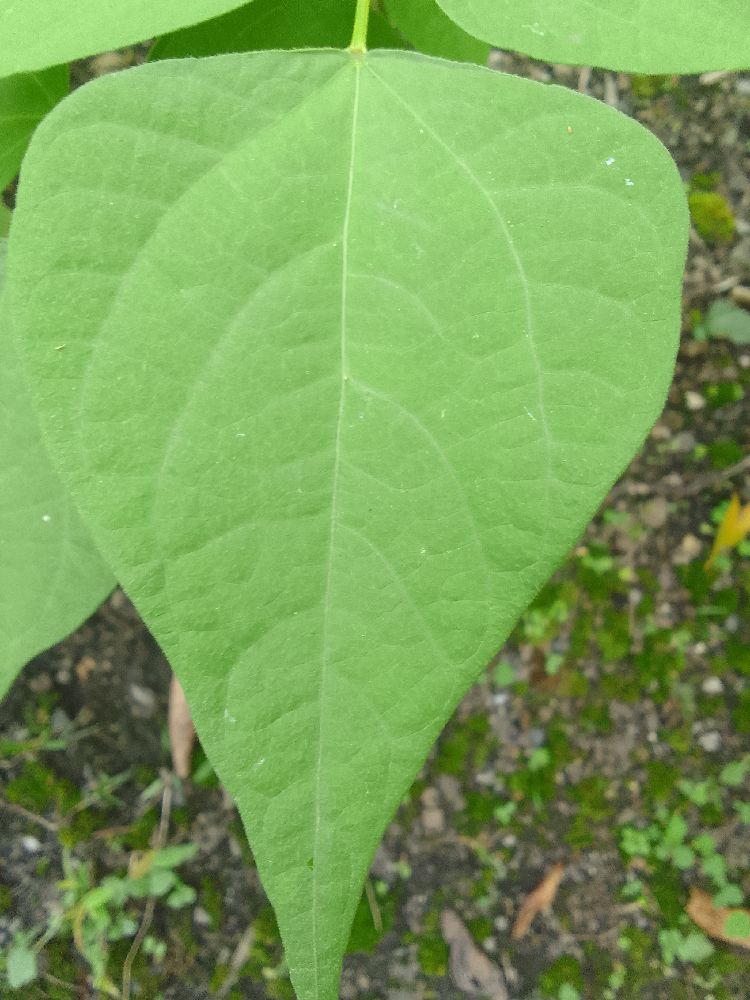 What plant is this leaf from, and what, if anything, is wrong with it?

common bean, healthy
